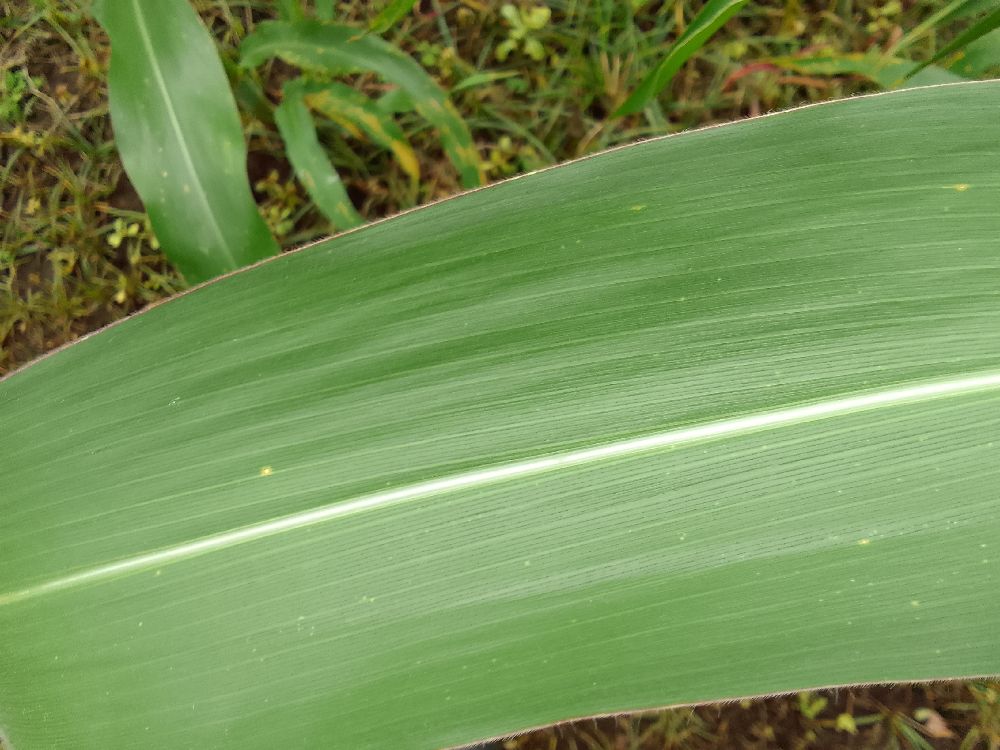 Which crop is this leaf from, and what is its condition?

maize, healthy
